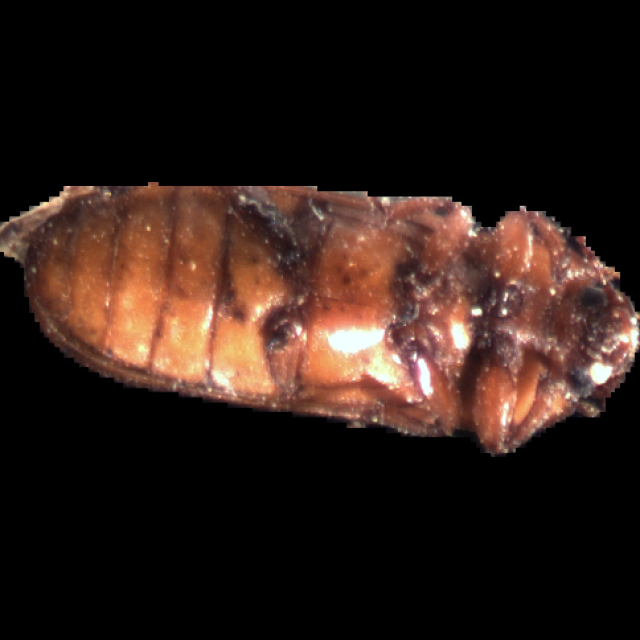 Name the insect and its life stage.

mealworm beetle
